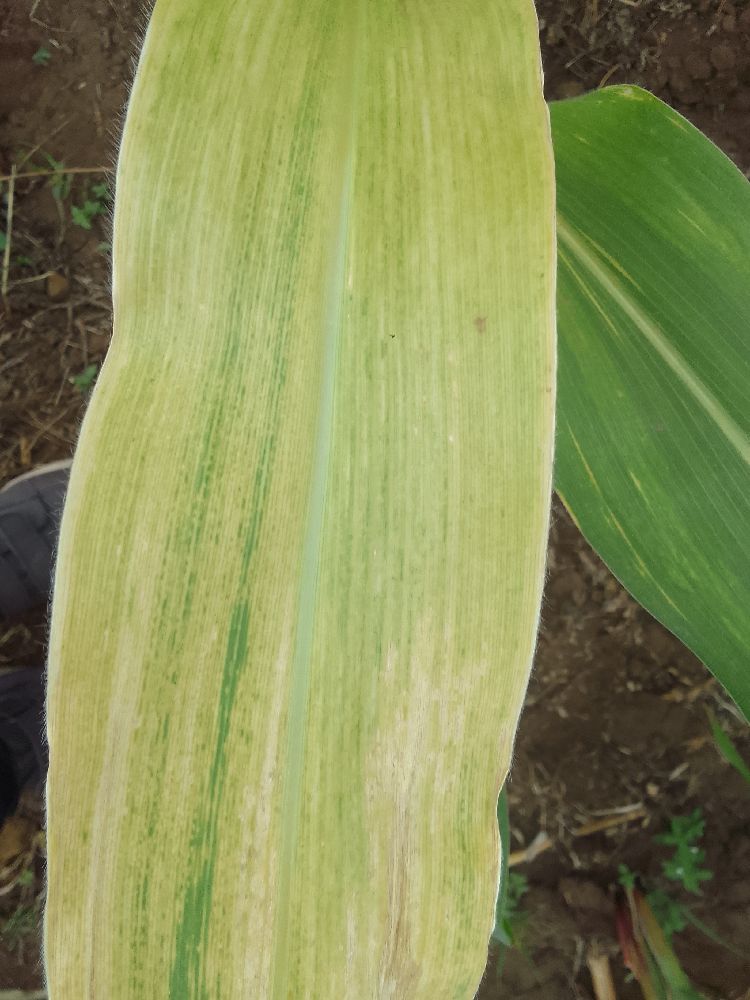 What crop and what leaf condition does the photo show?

maize, maize lethal necrosis
